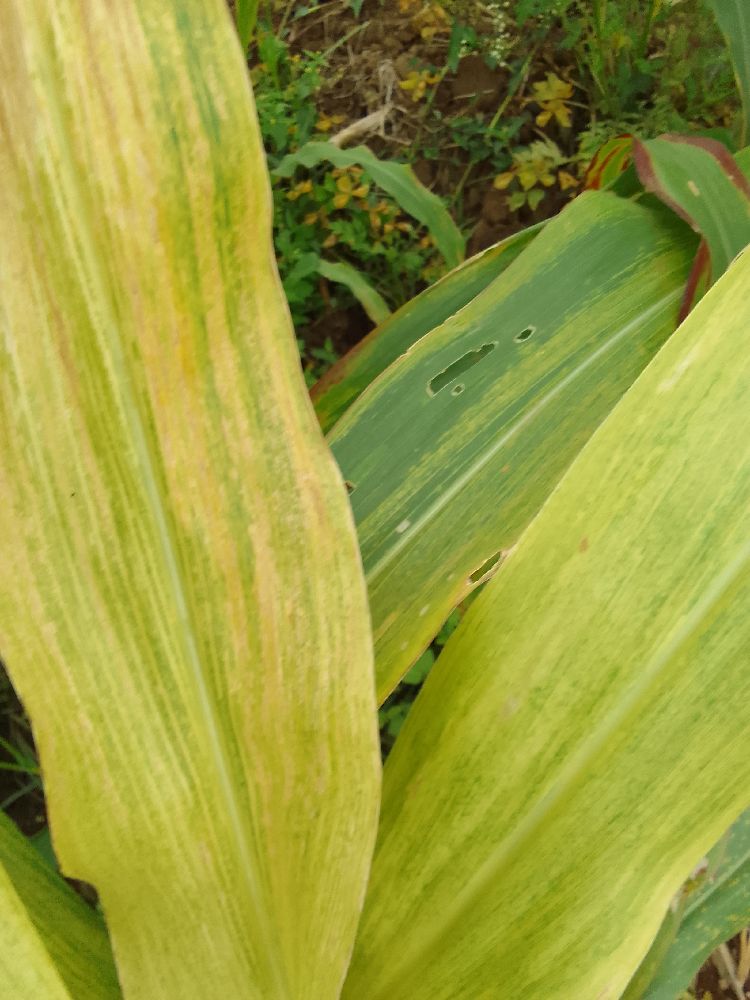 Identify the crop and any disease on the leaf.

maize, maize lethal necrosis
